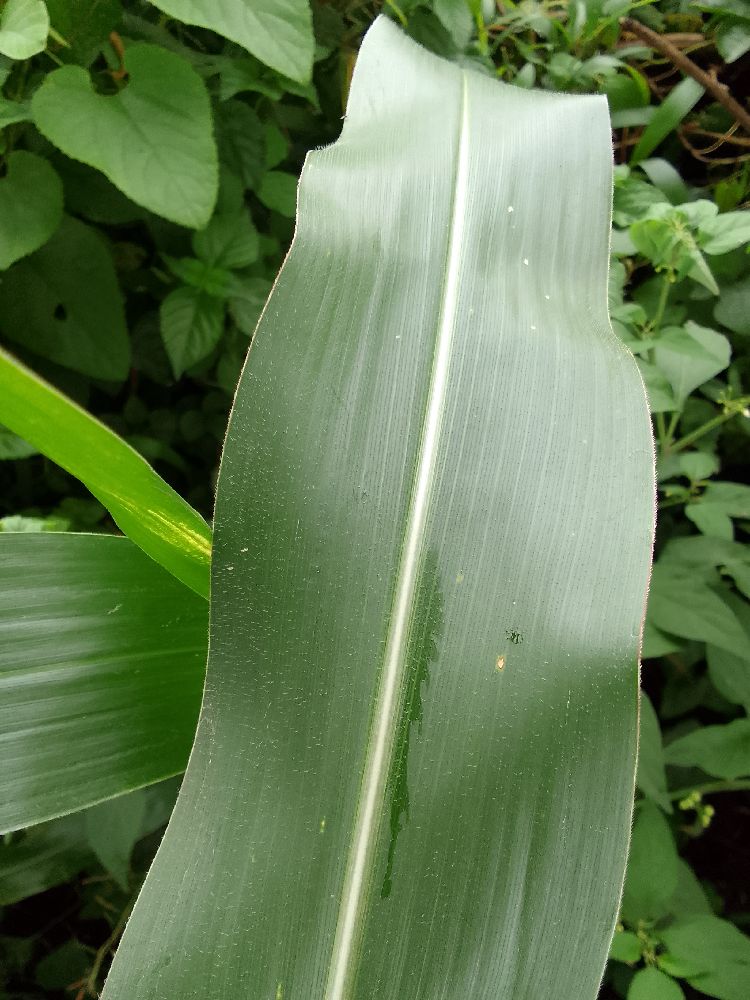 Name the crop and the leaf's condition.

maize, healthy
